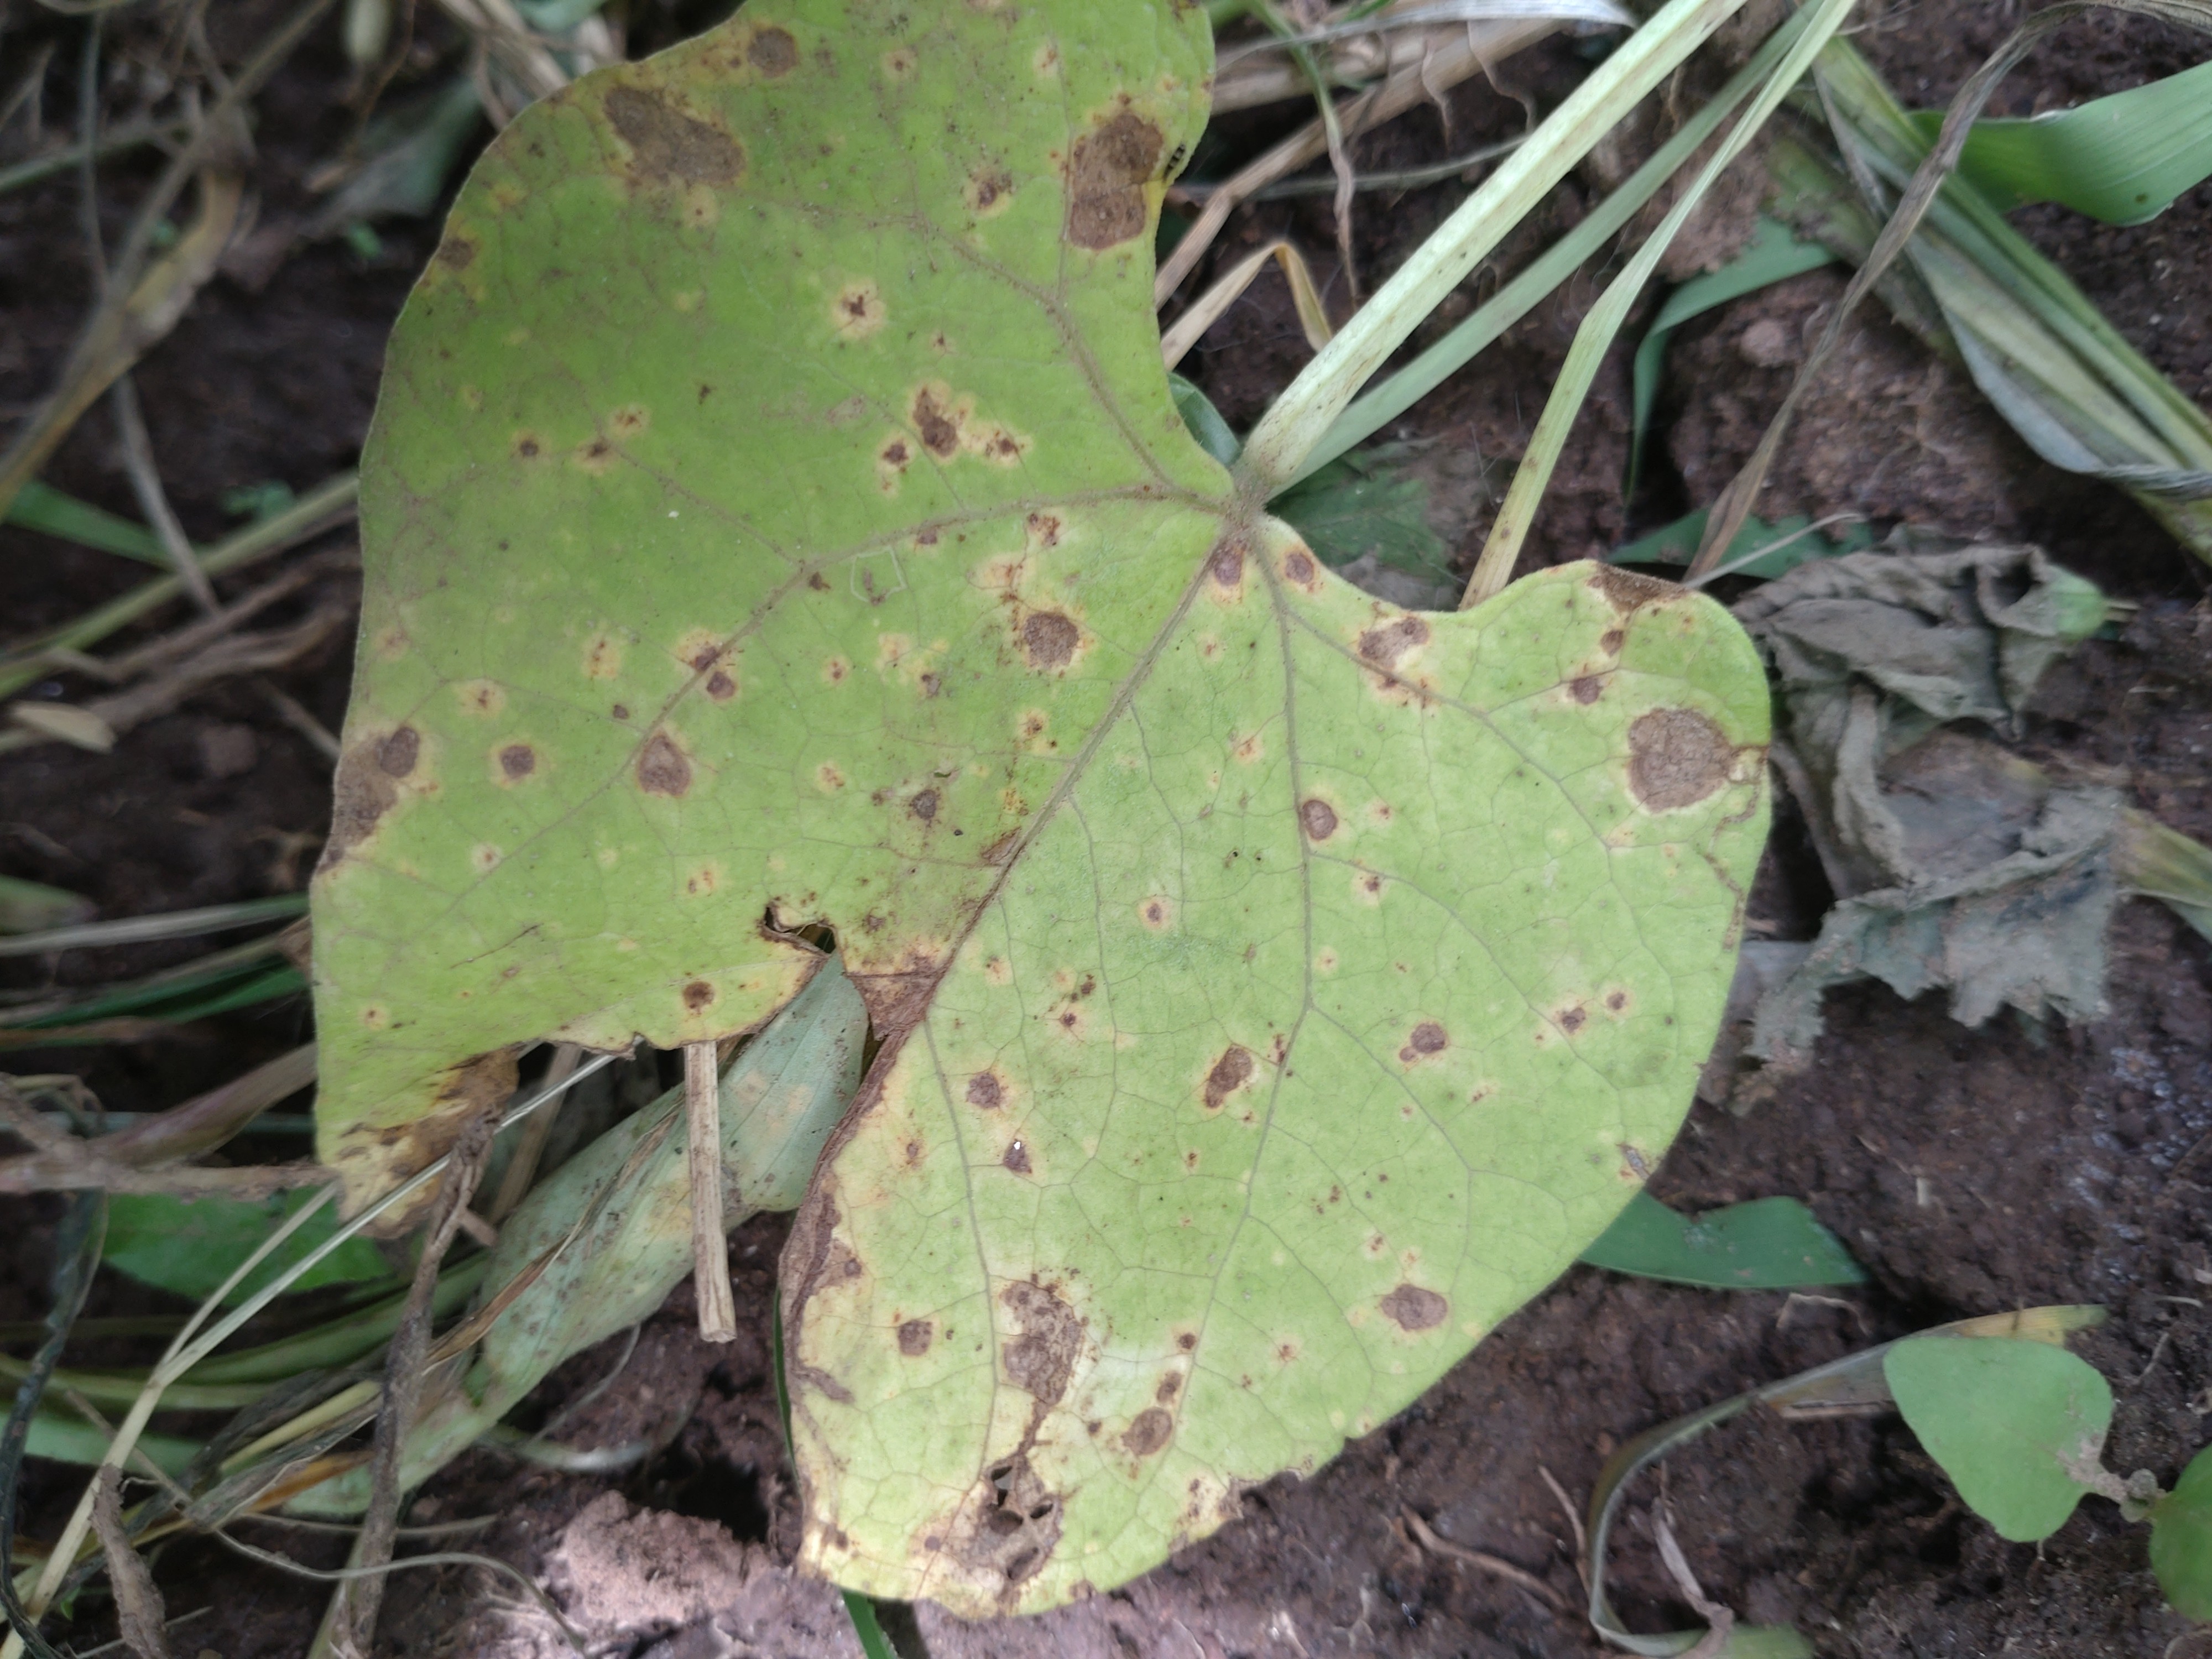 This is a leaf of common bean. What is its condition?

rust
